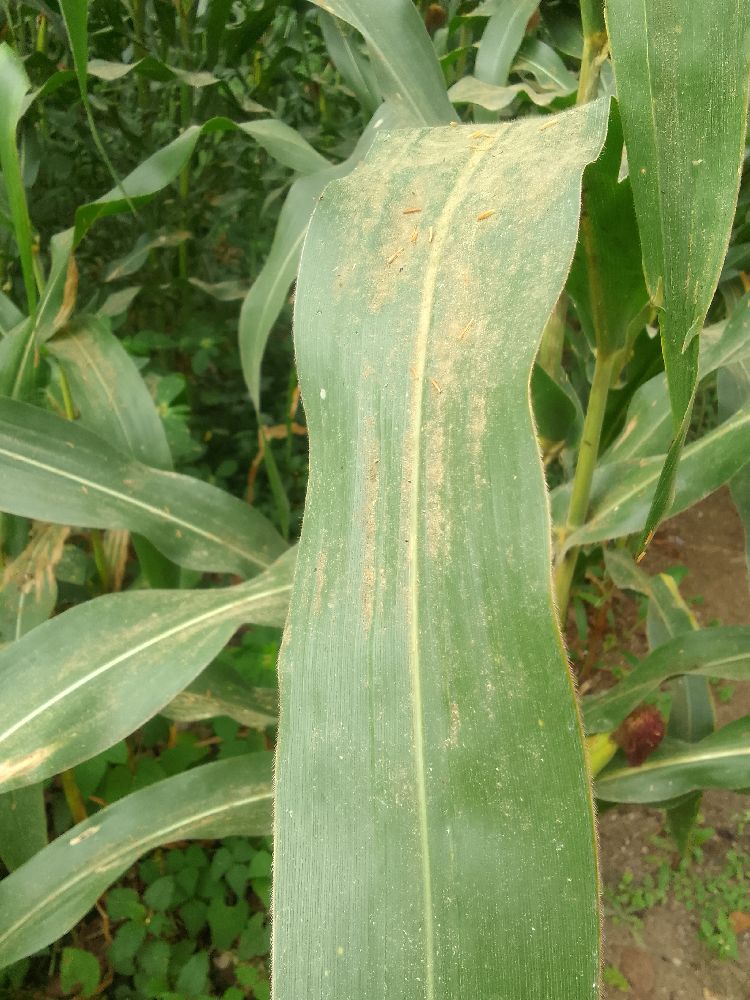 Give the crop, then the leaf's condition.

maize, healthy
